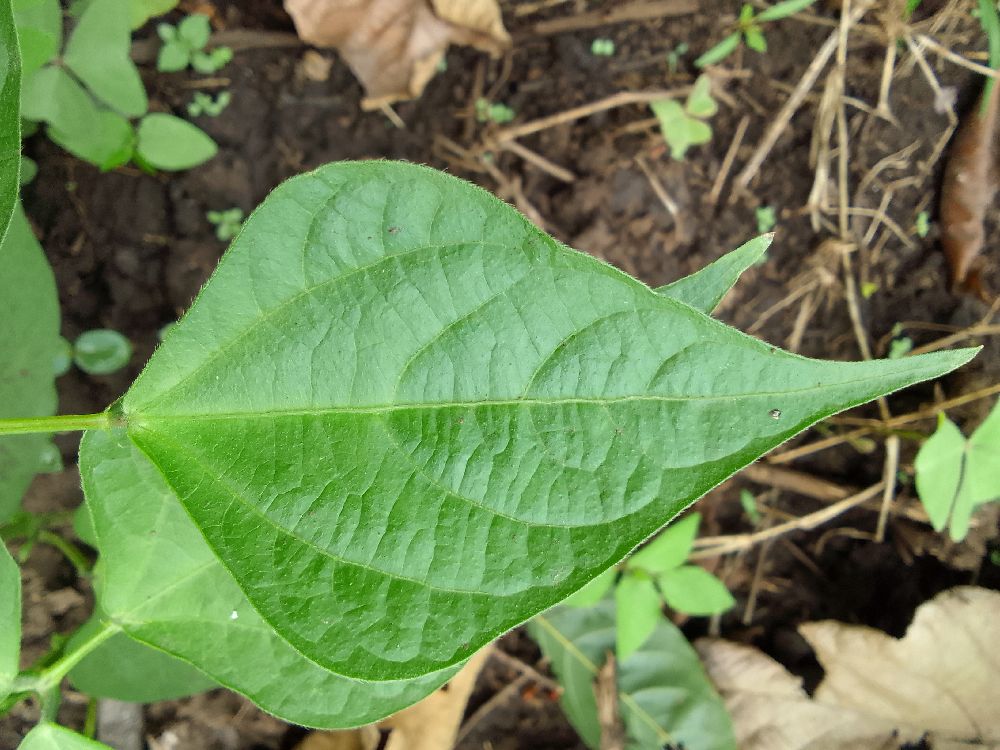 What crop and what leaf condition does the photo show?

common bean, healthy
